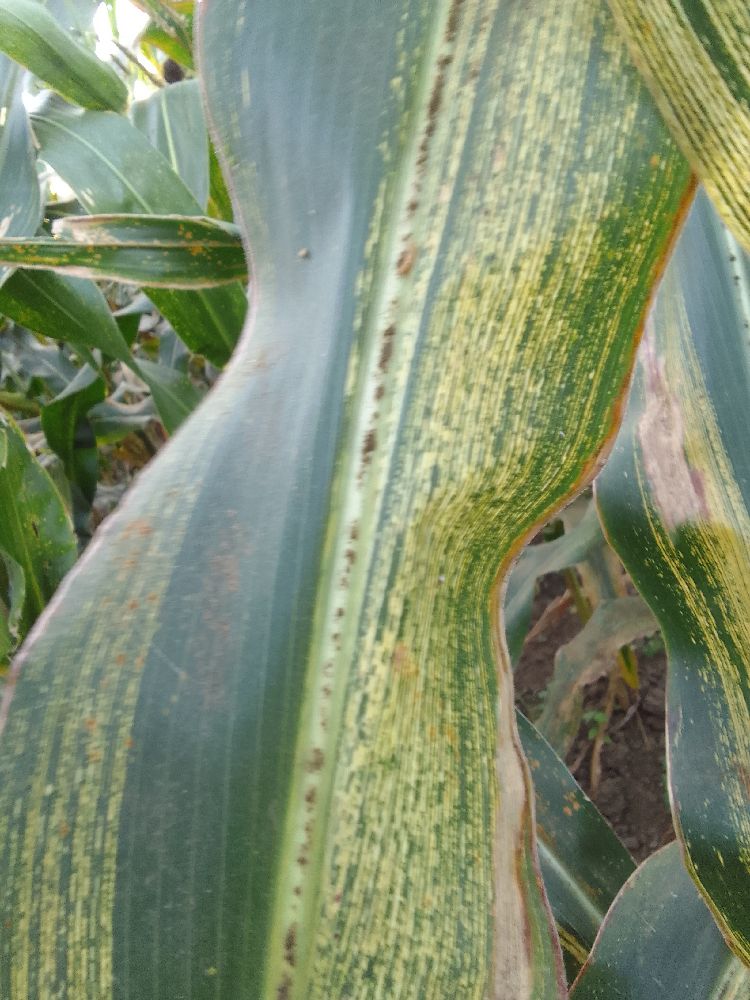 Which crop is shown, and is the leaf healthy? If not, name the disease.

maize, maize streak virus
